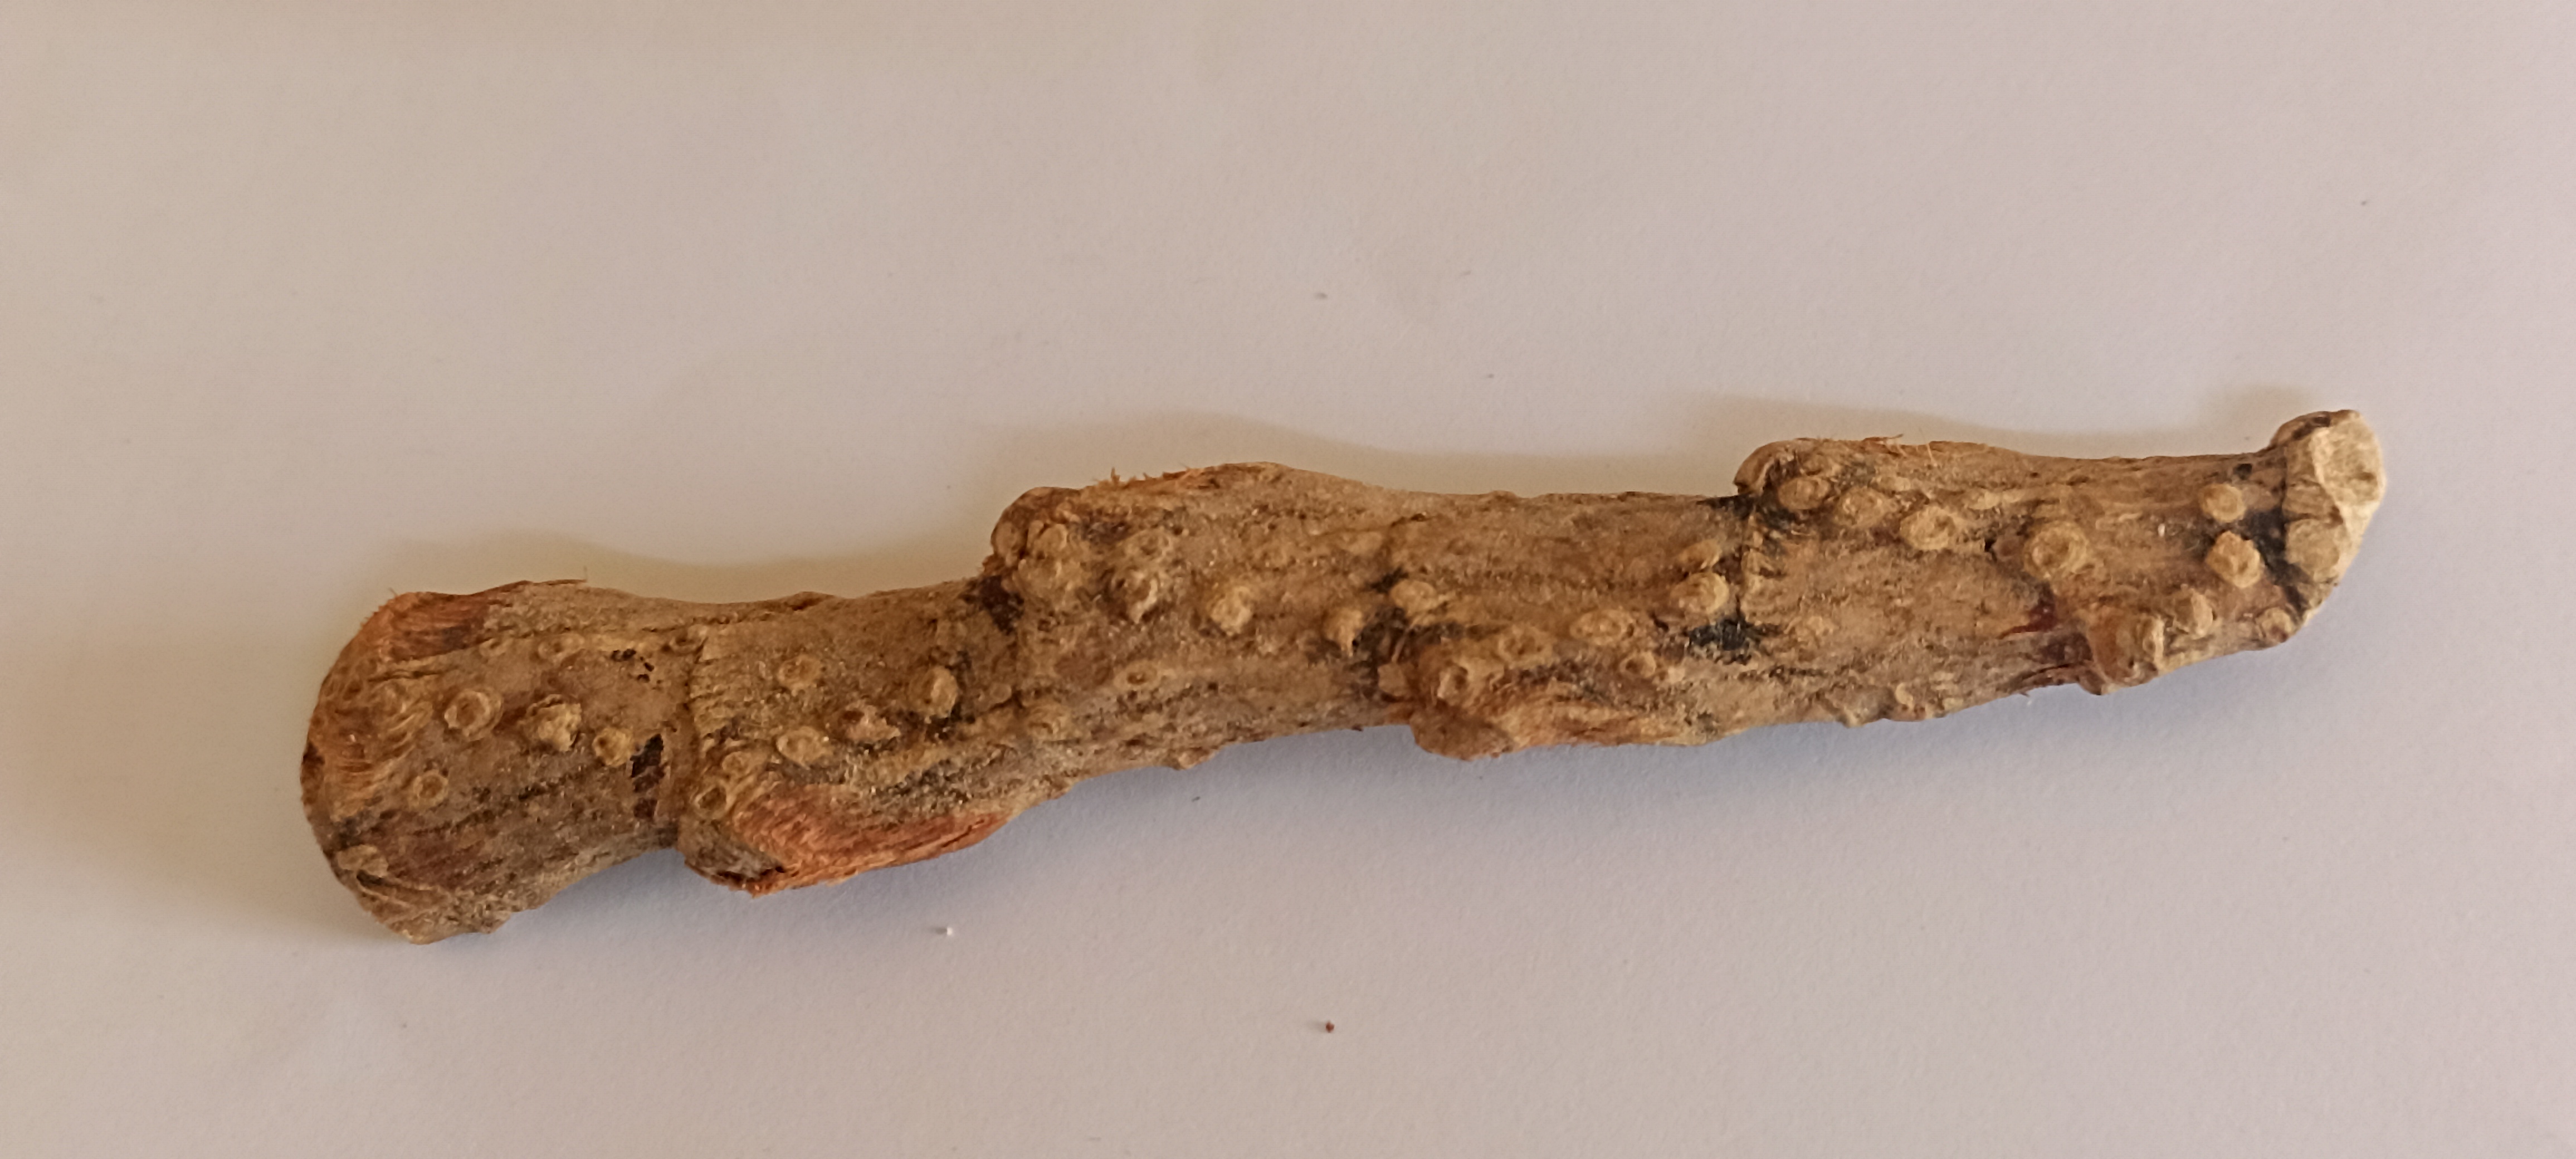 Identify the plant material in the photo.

vekhand
